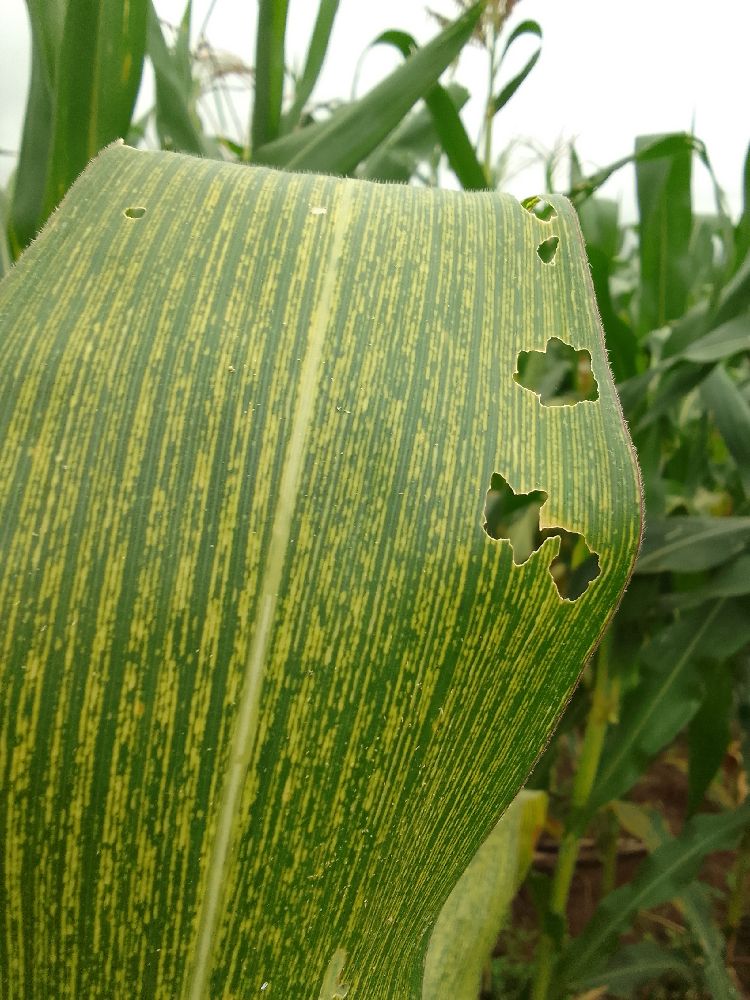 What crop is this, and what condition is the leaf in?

maize, maize streak virus
